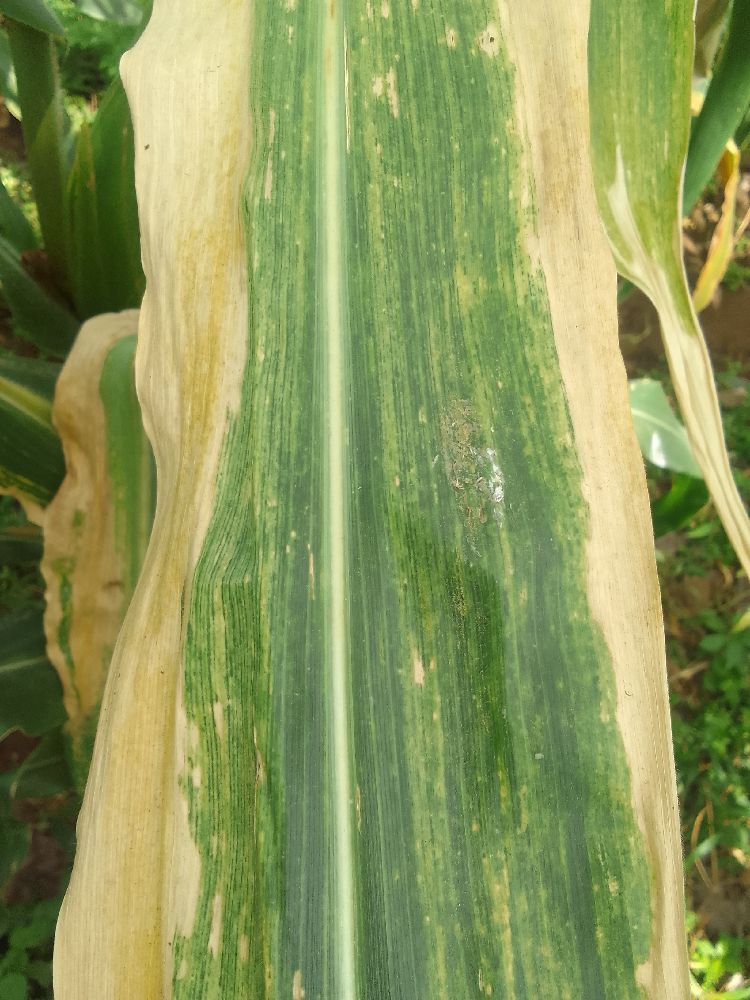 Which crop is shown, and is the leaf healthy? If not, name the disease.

maize, maize lethal necrosis
